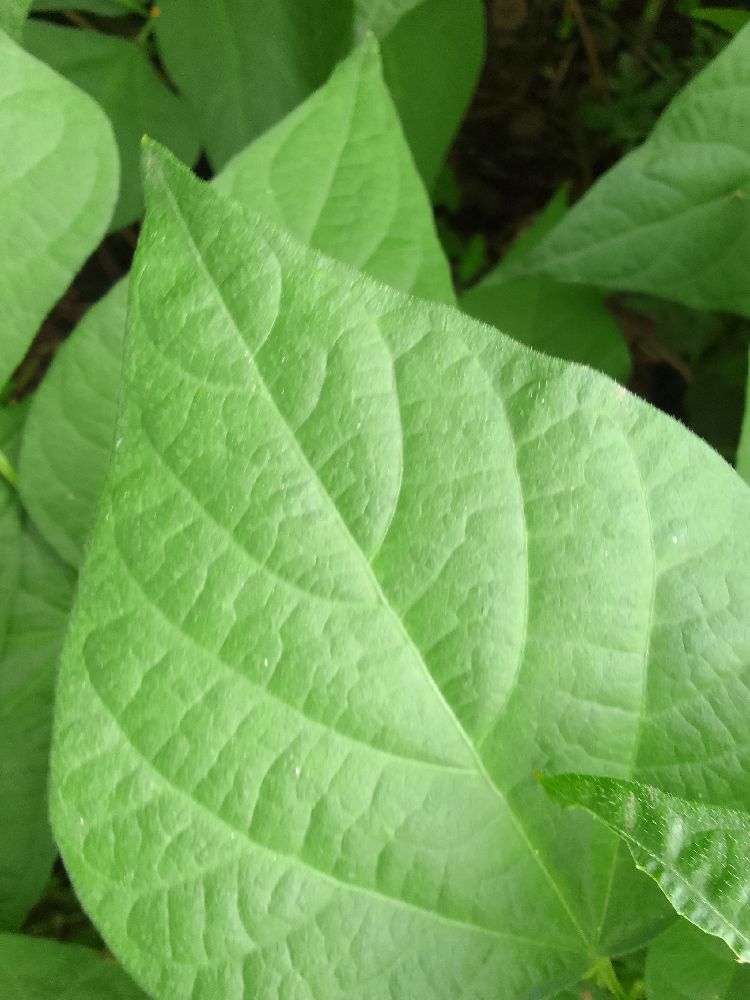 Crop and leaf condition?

common bean, healthy
